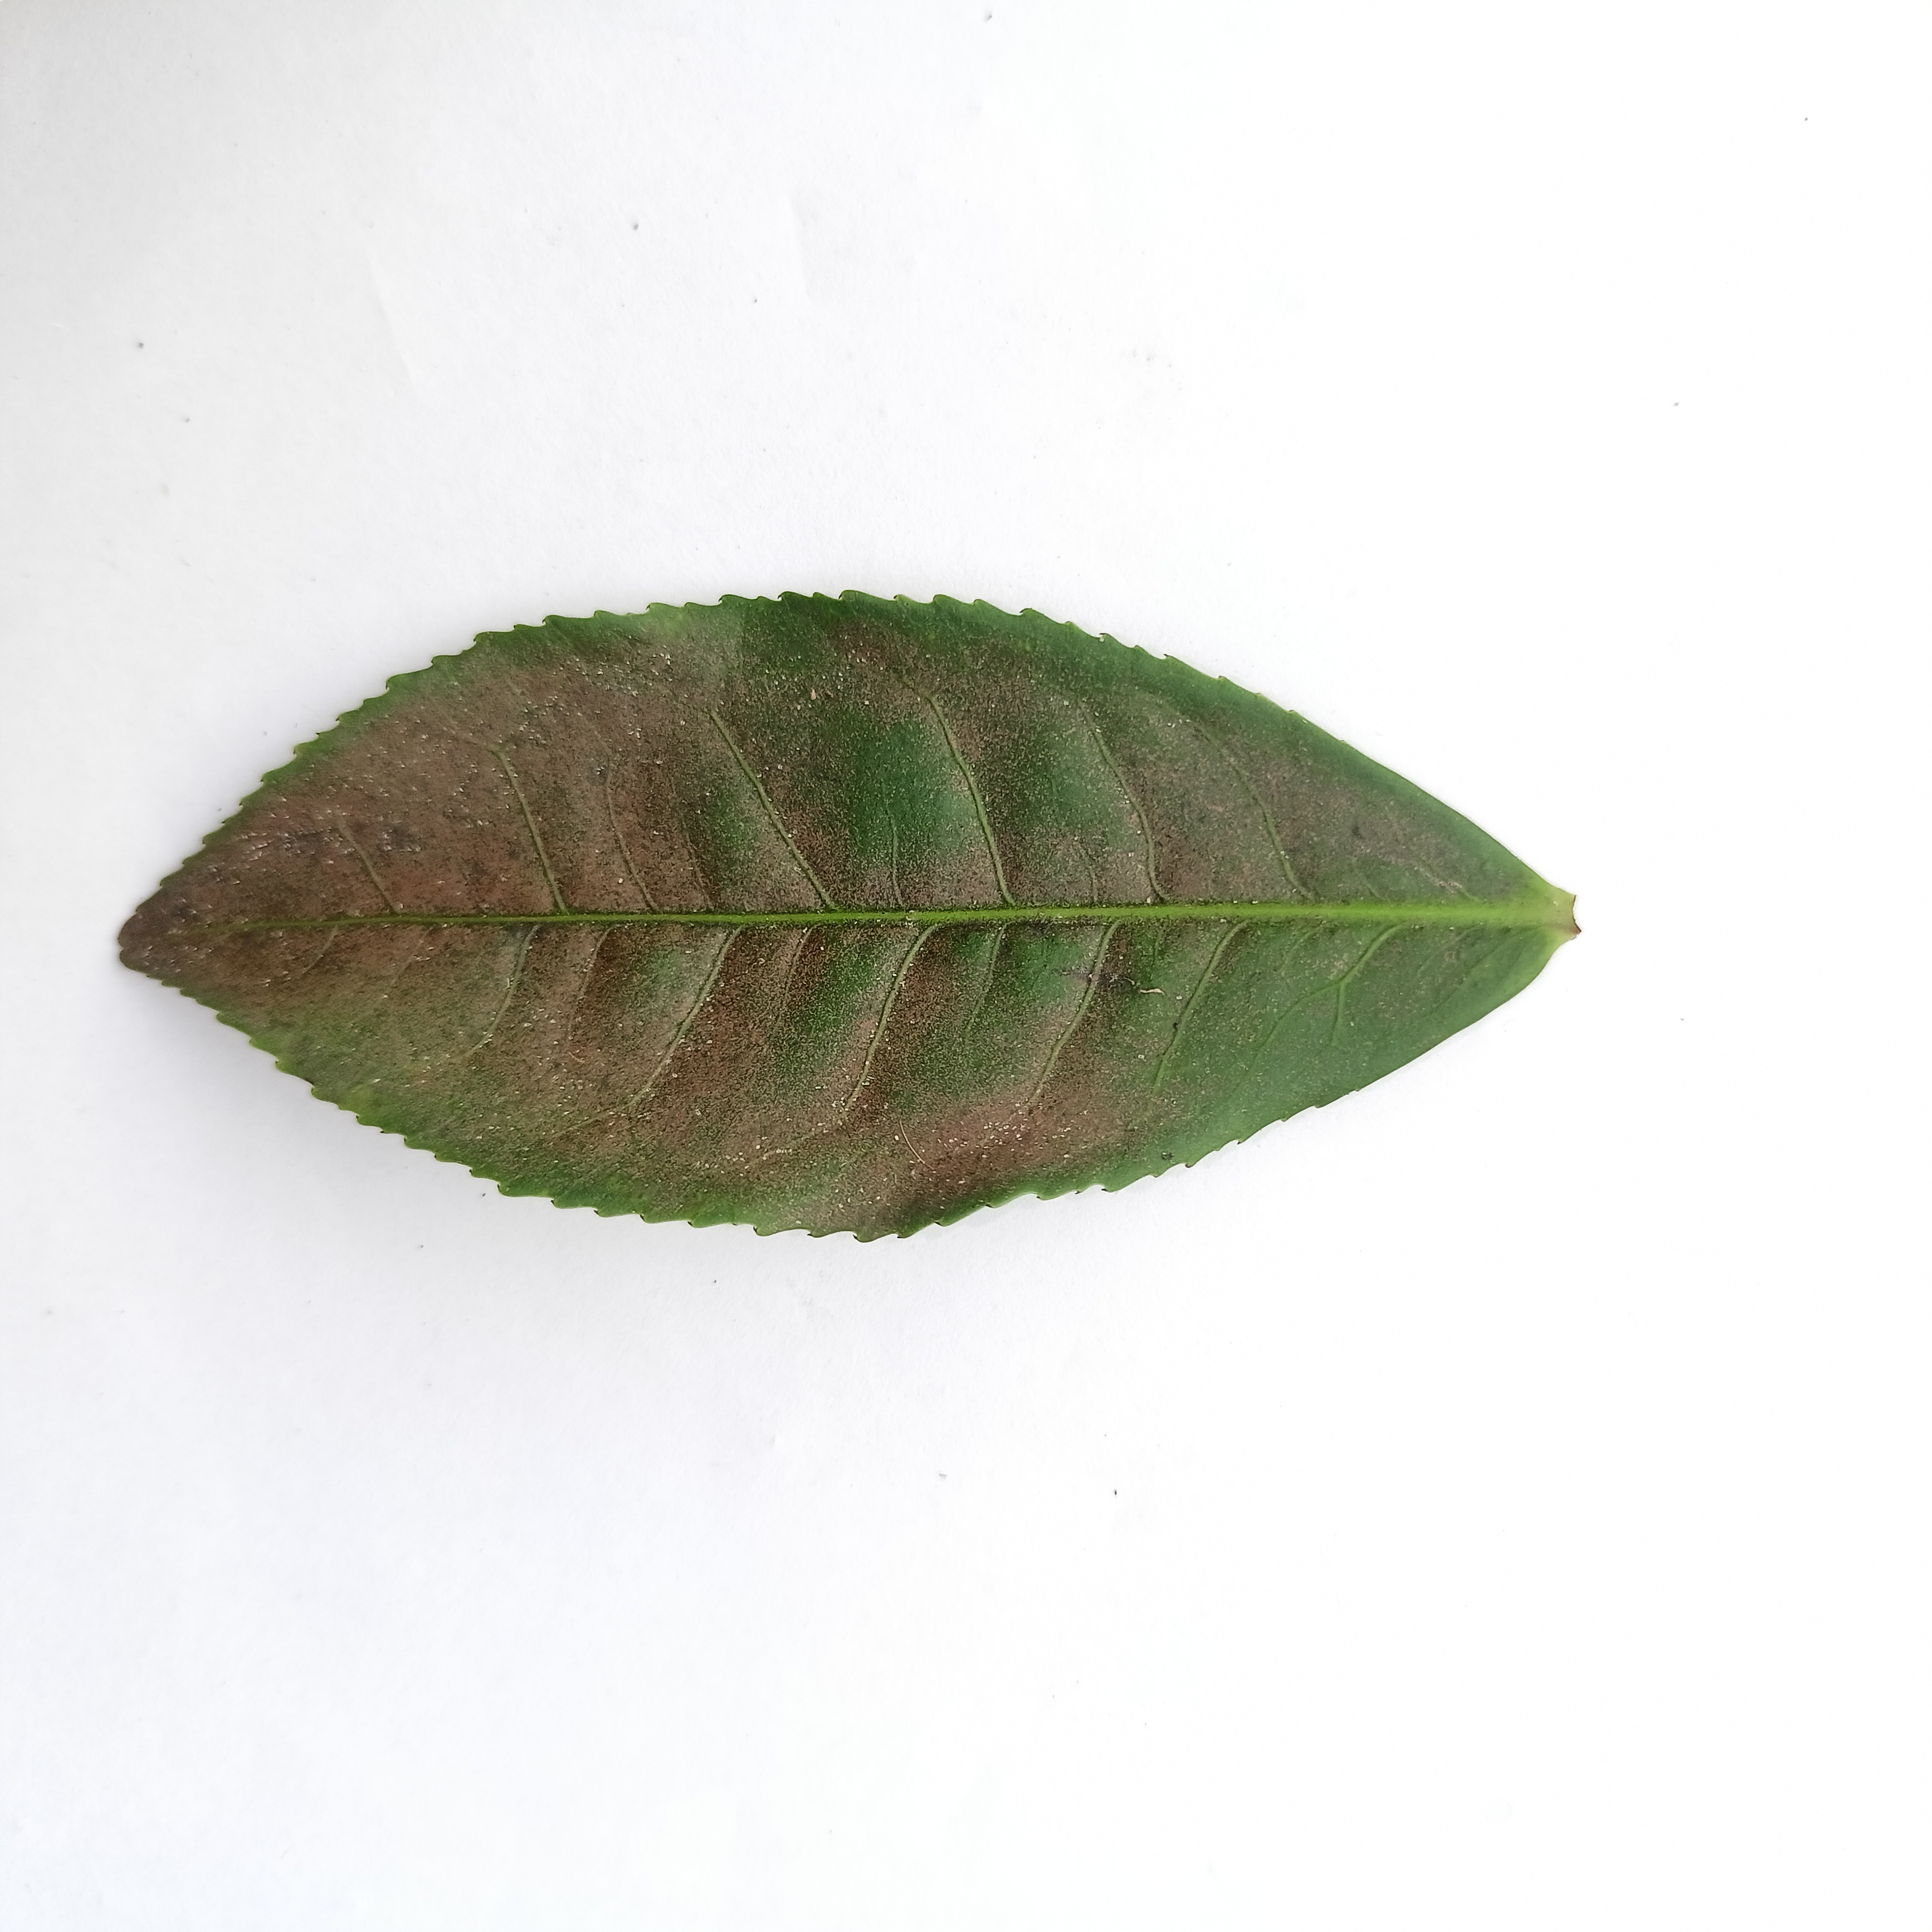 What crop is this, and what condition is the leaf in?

tea, red rust
